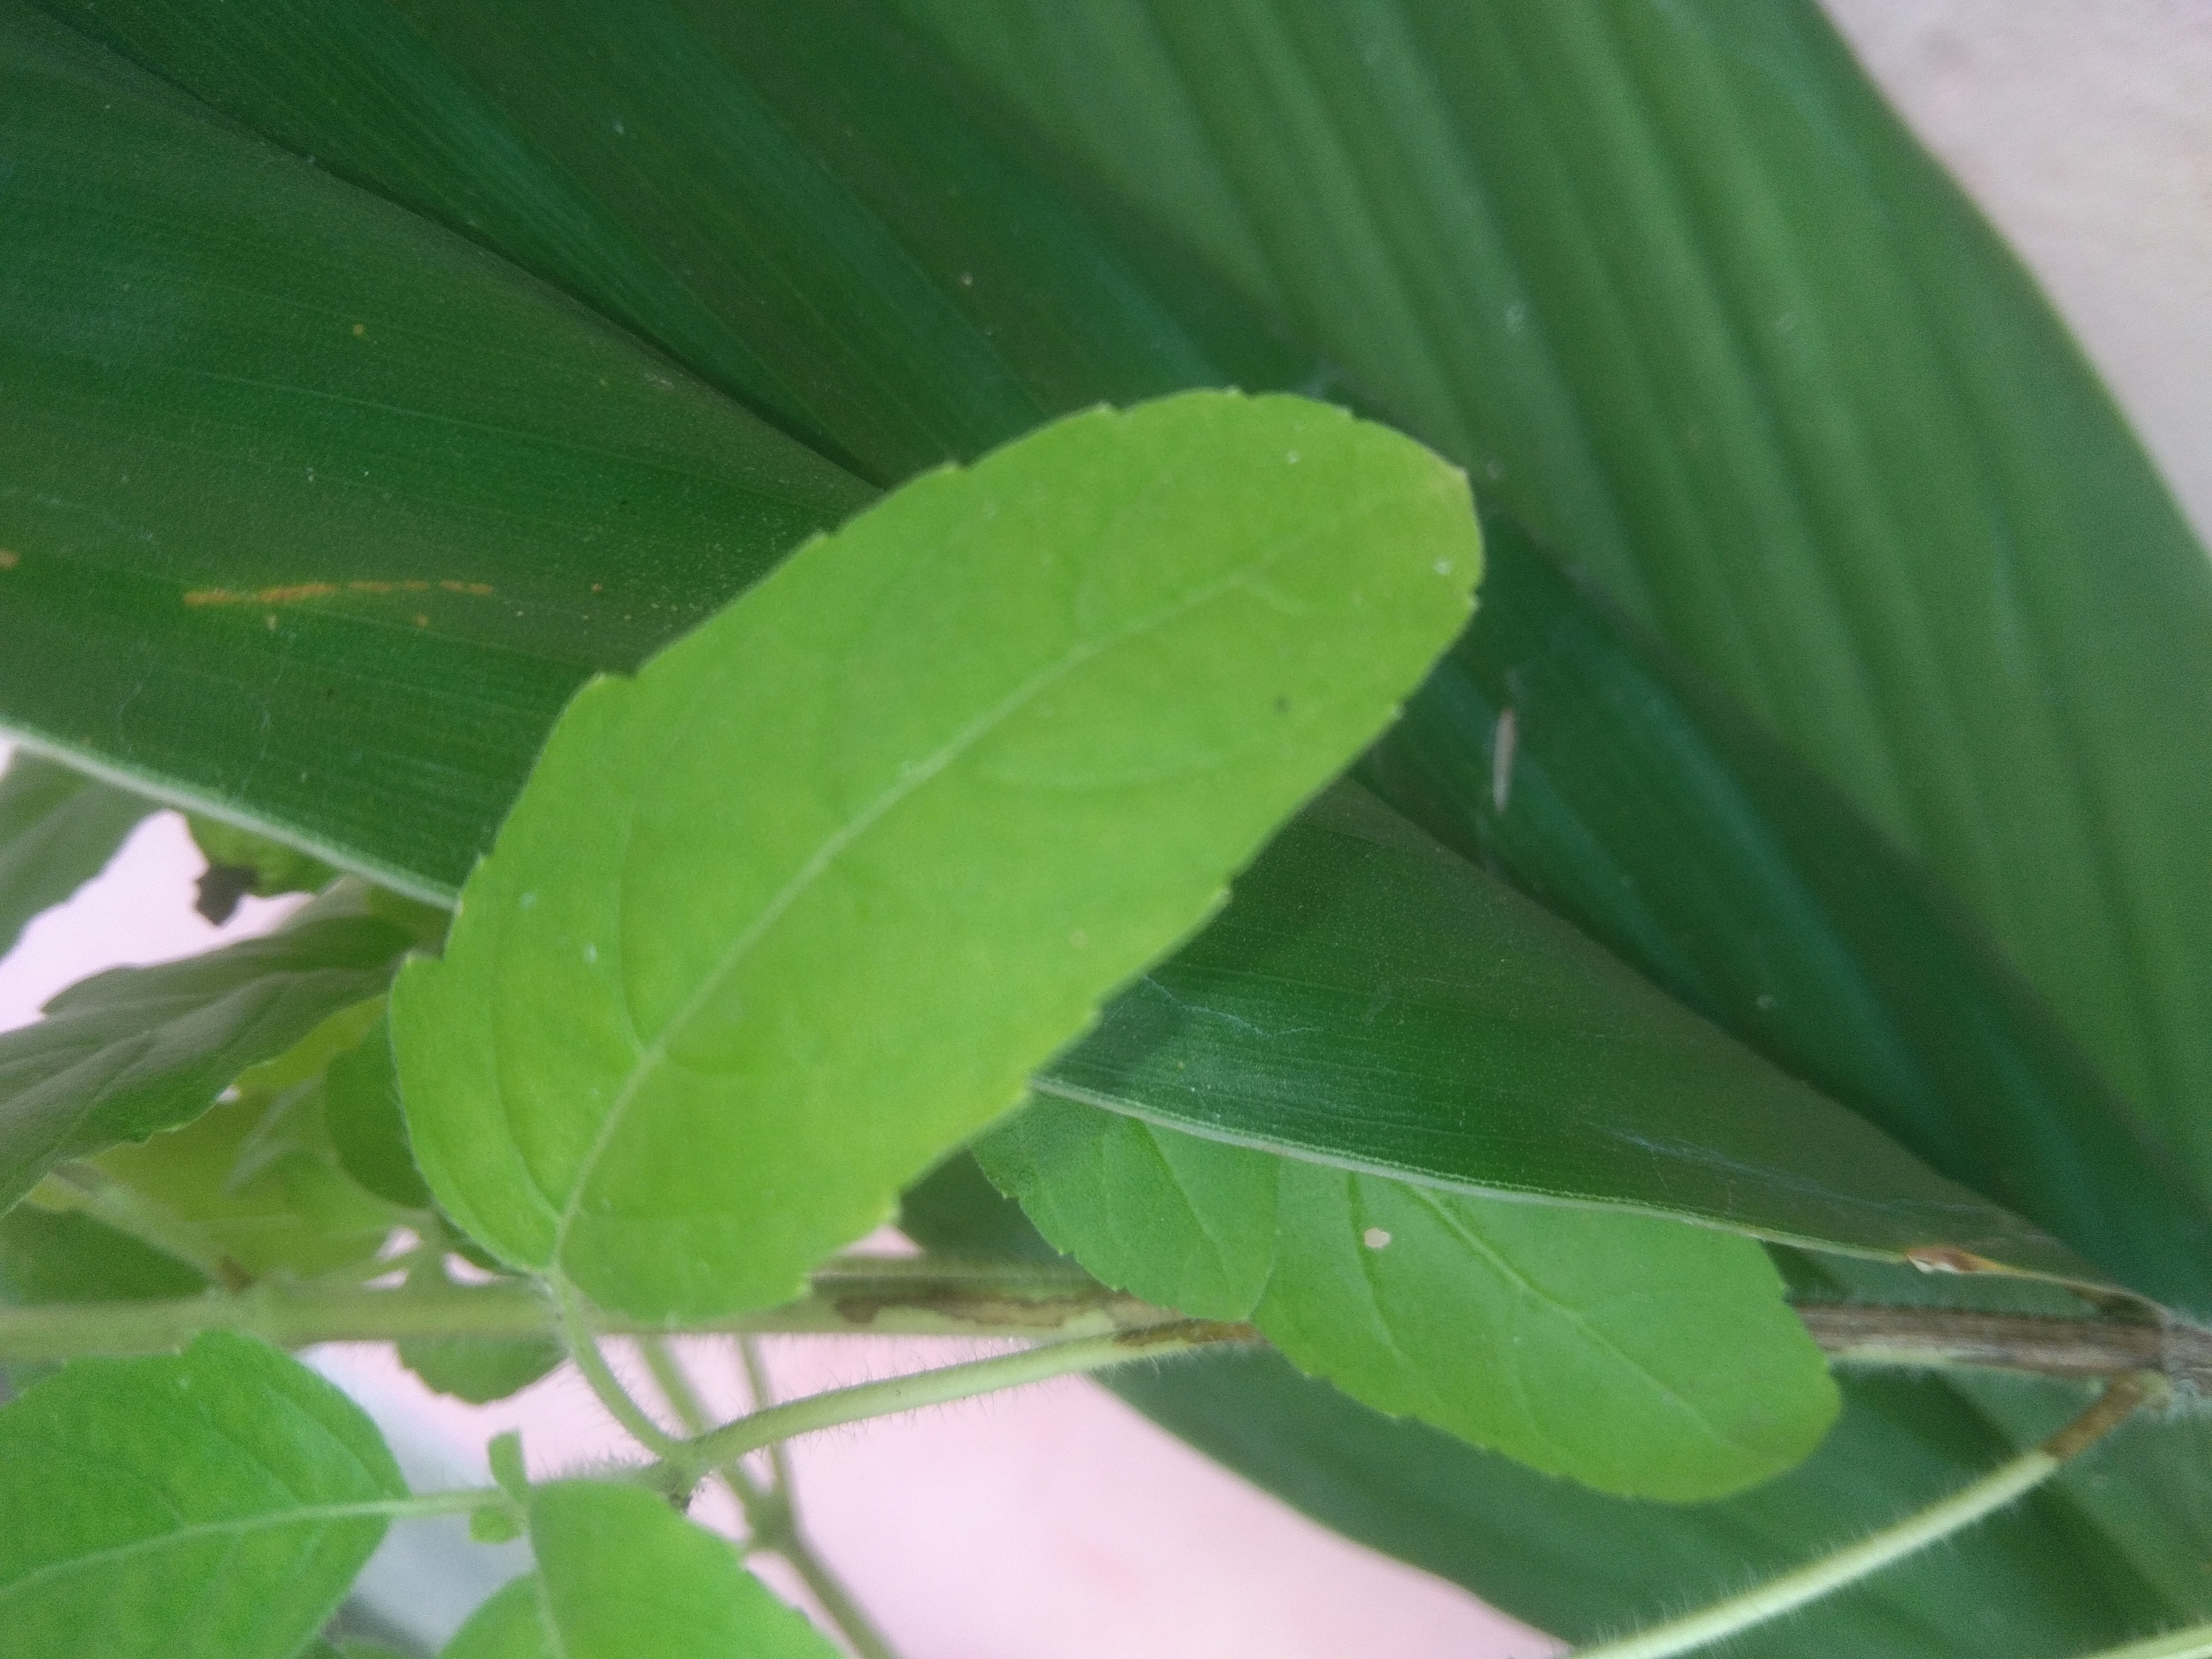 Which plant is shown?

tulshi
